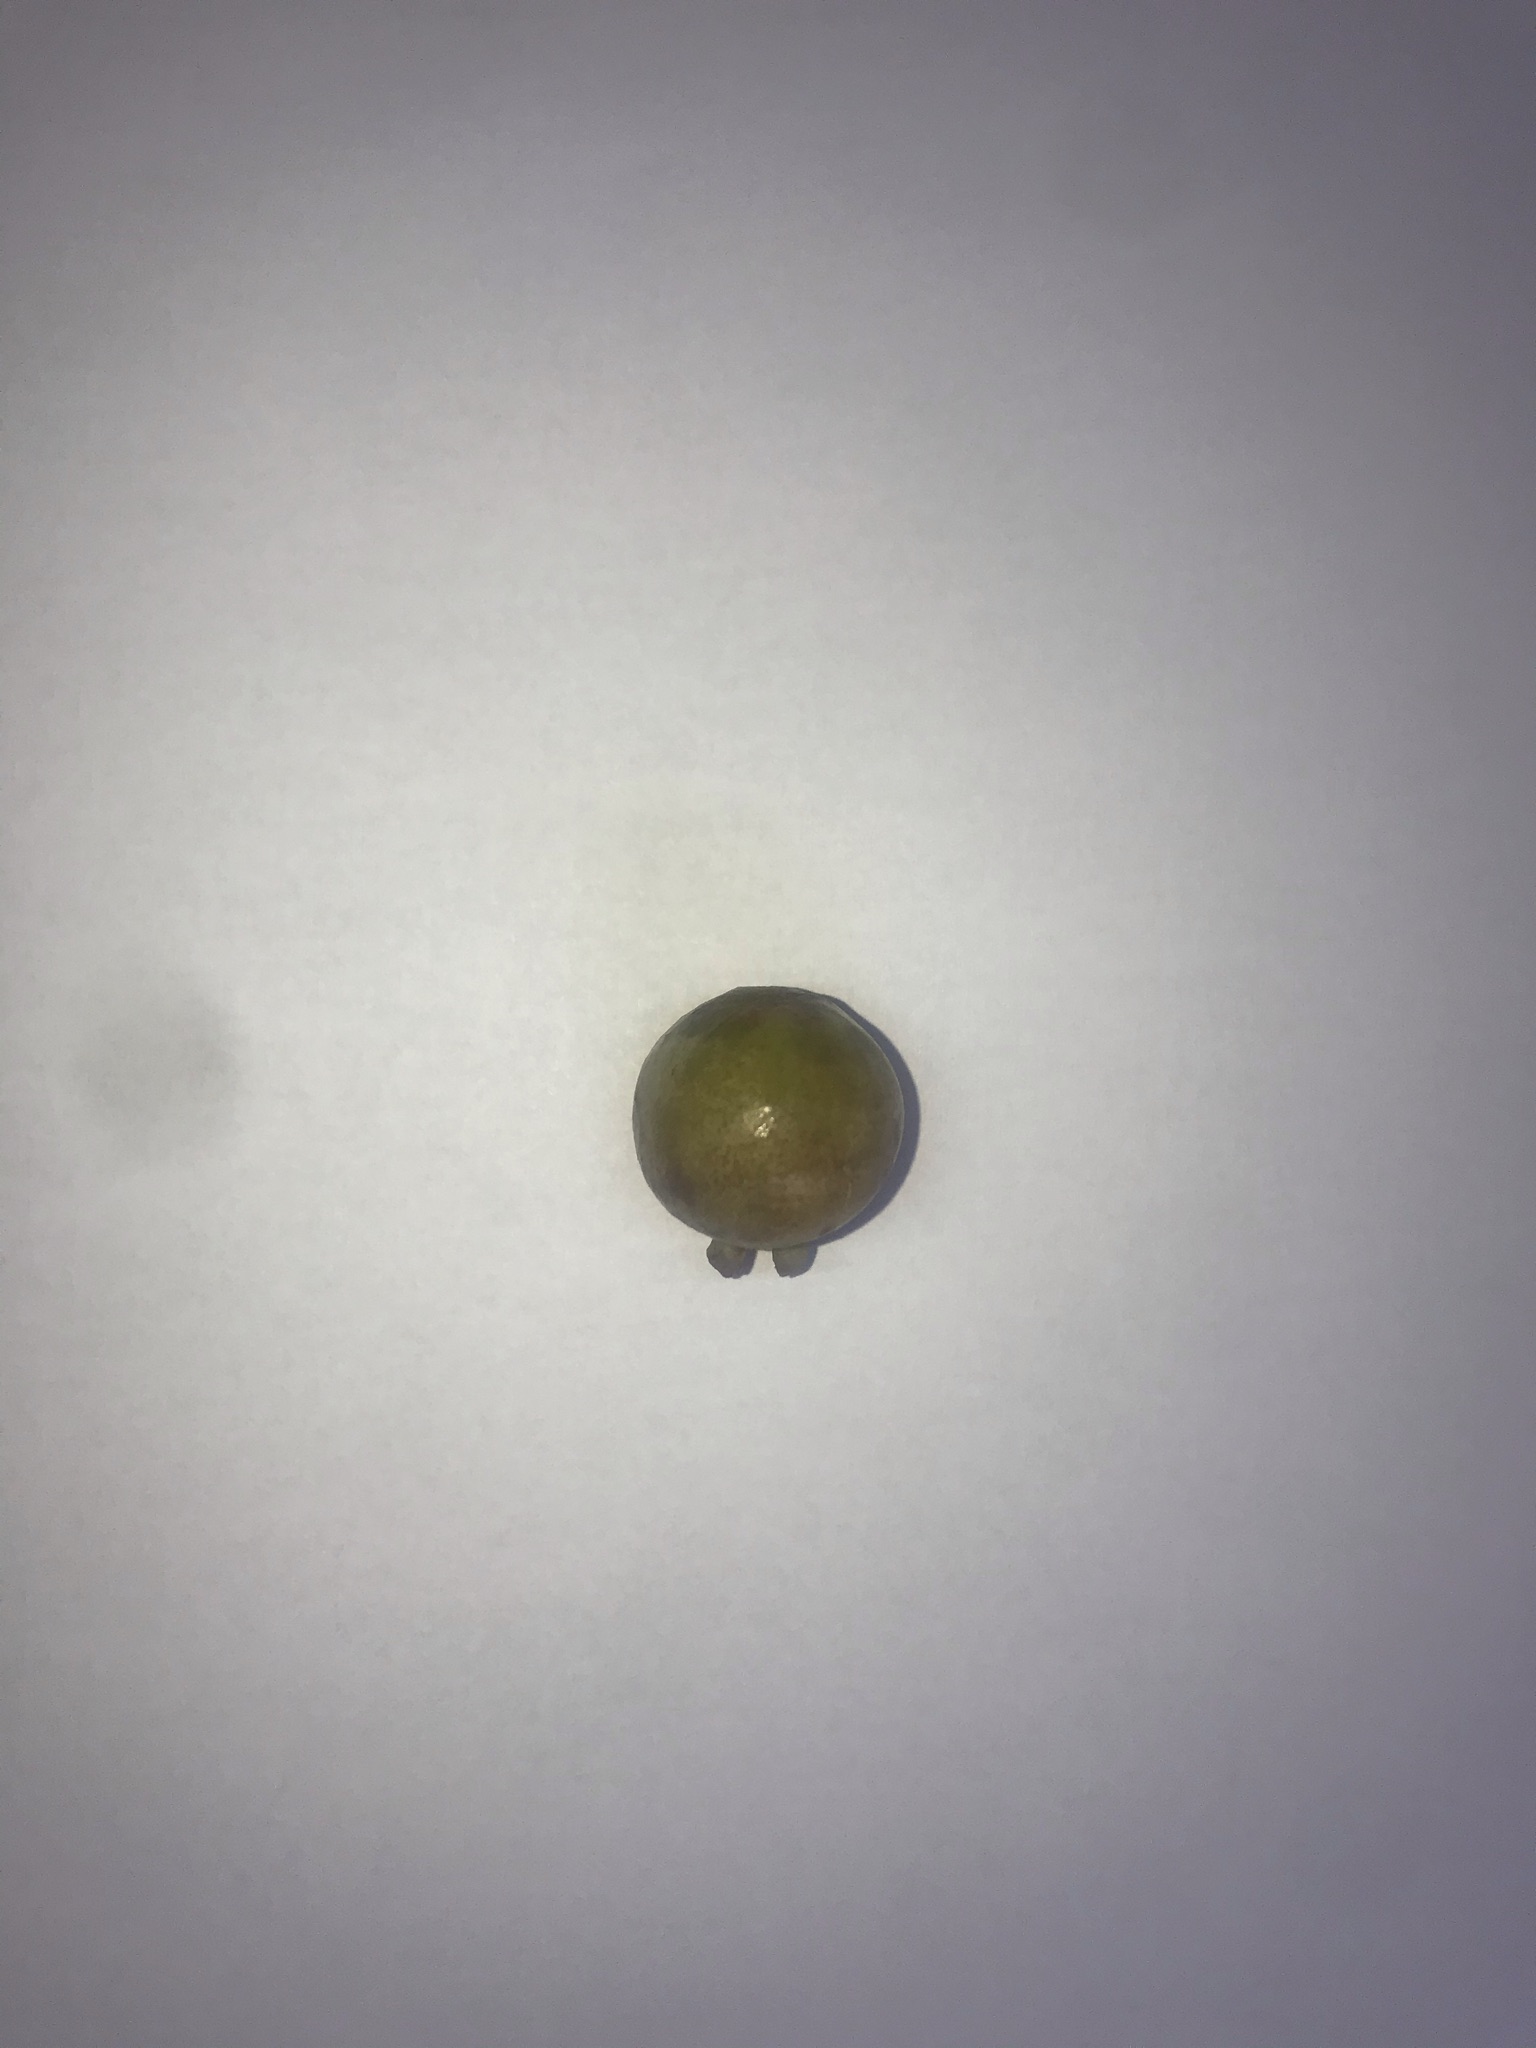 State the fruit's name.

gabiroba
